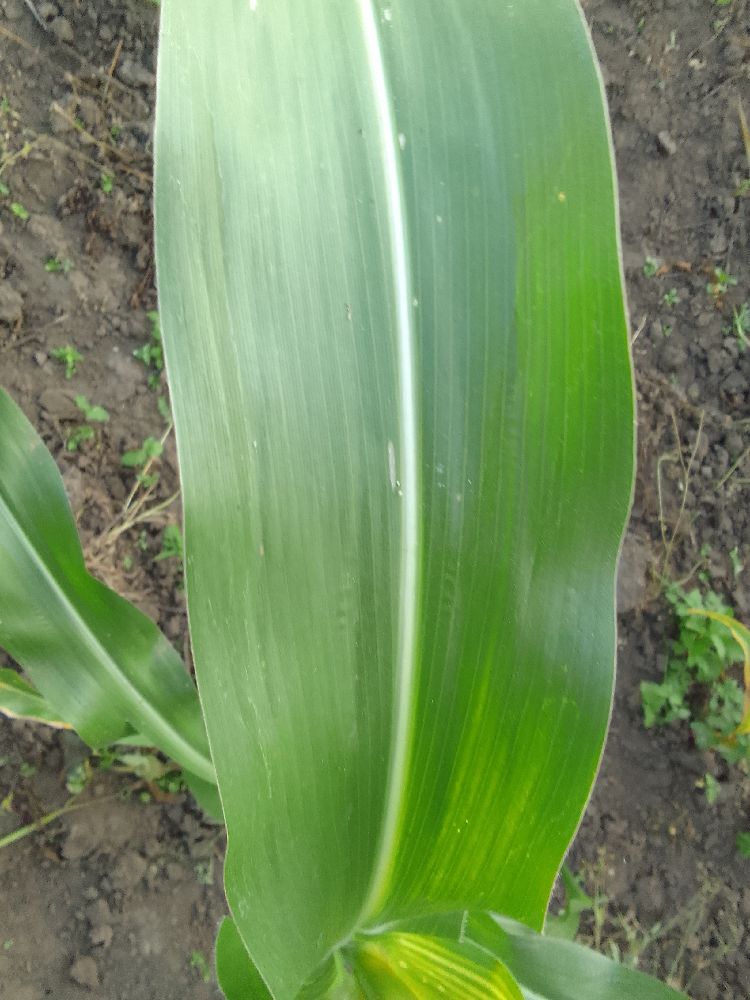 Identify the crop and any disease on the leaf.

maize, healthy
